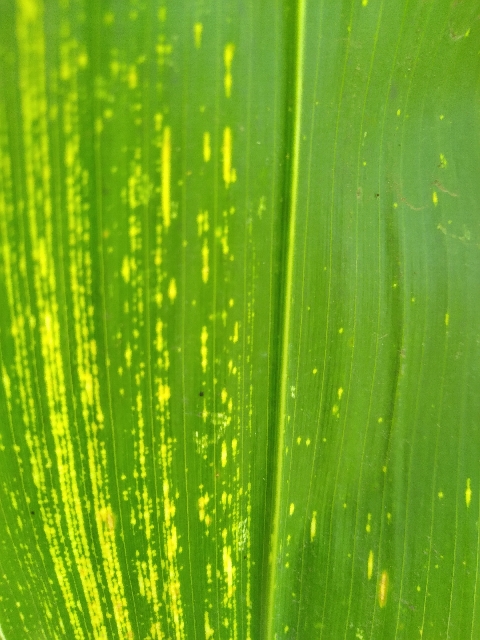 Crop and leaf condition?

maize, maize streak virus
